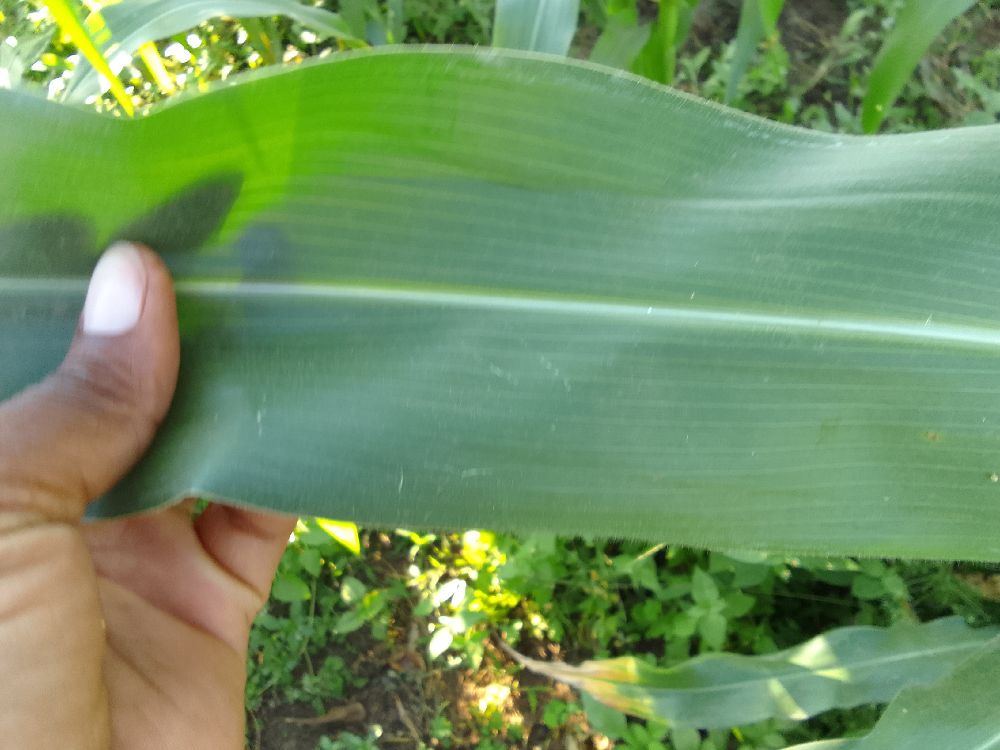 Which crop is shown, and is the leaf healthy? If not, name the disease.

maize, healthy
